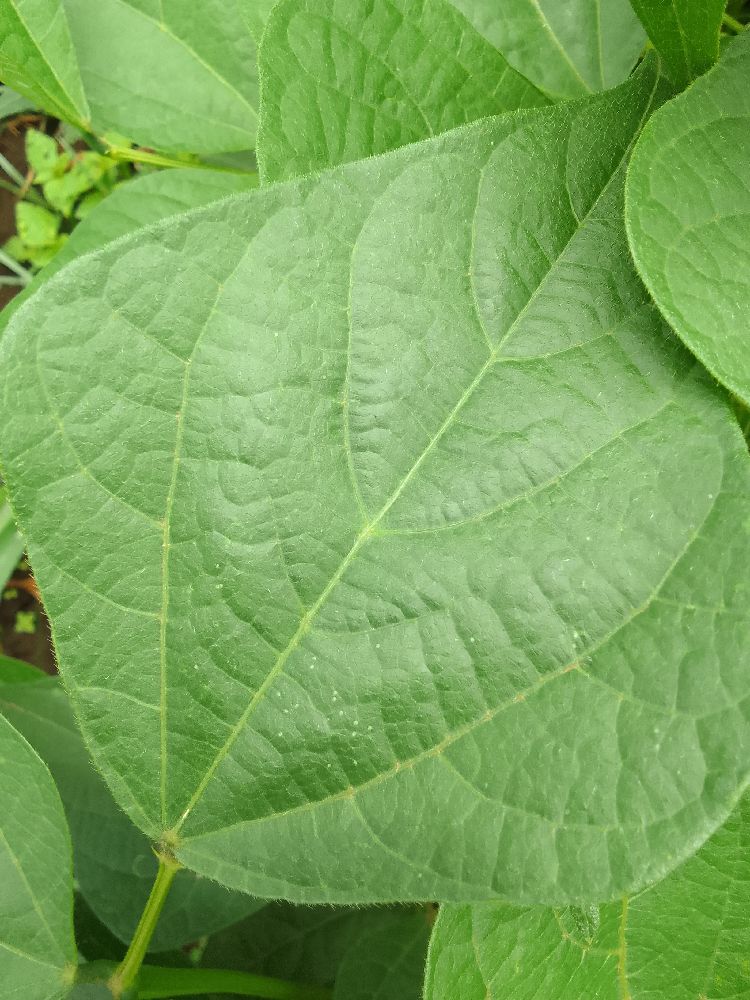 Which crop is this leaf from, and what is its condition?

common bean, healthy
